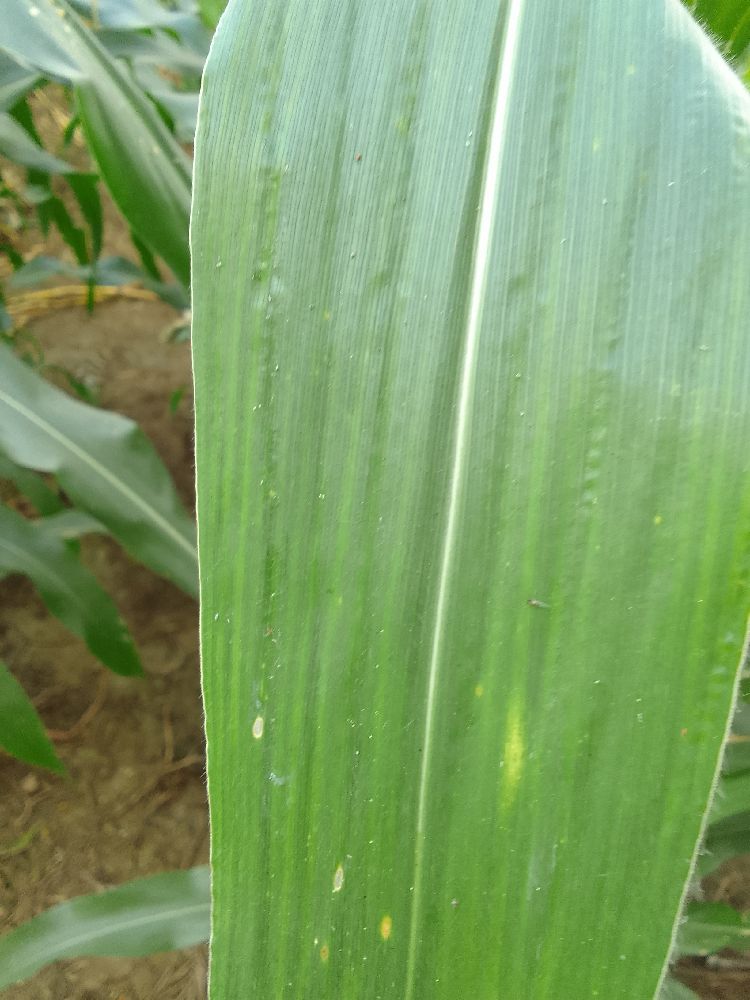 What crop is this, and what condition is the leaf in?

maize, healthy
